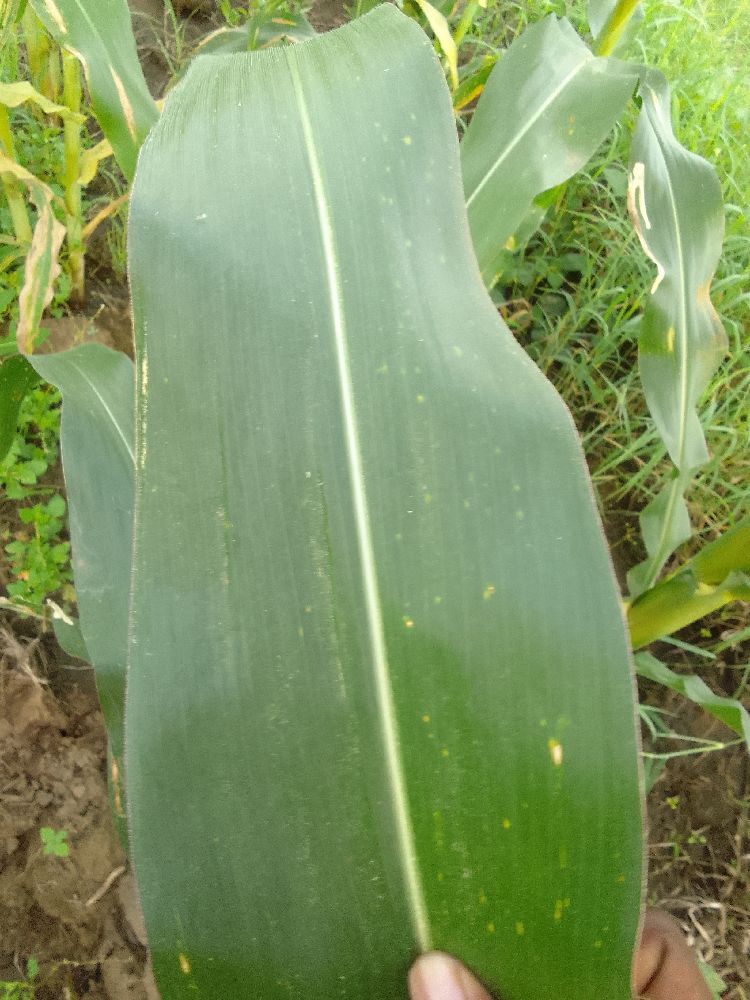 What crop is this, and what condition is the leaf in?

maize, healthy
